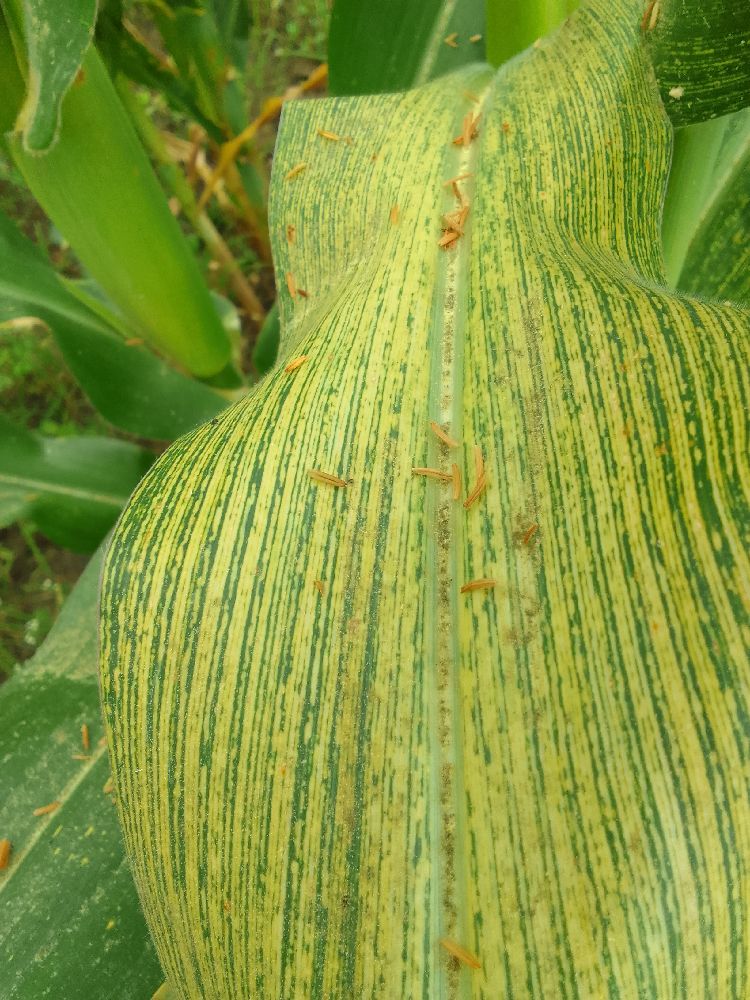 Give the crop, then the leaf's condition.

maize, maize streak virus
